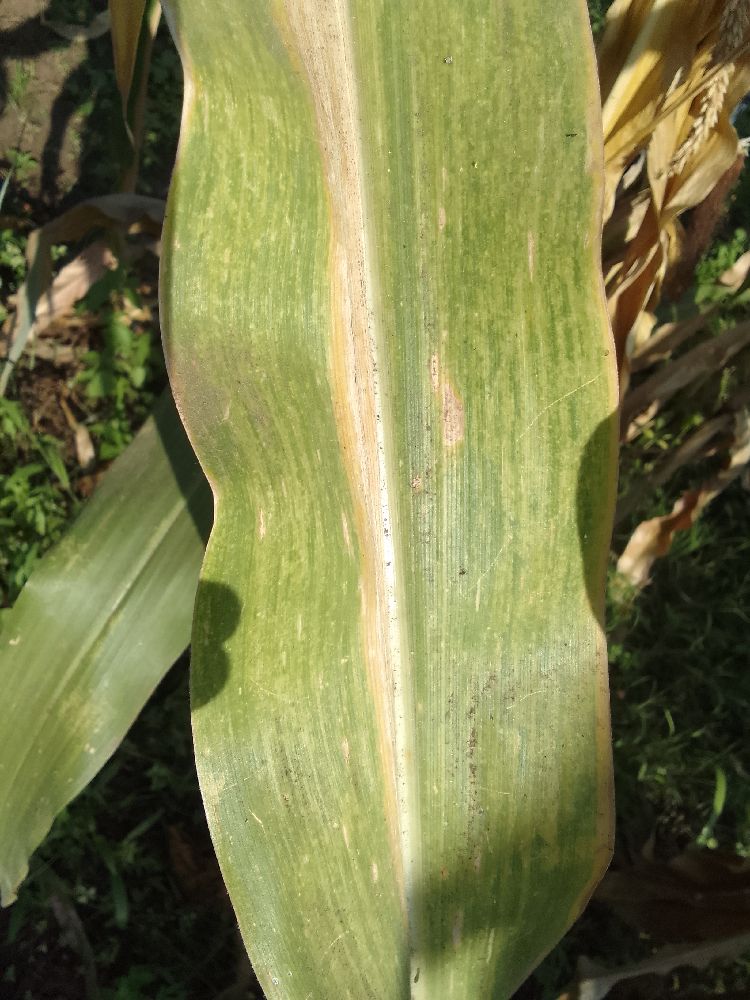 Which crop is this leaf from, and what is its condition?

maize, maize lethal necrosis
